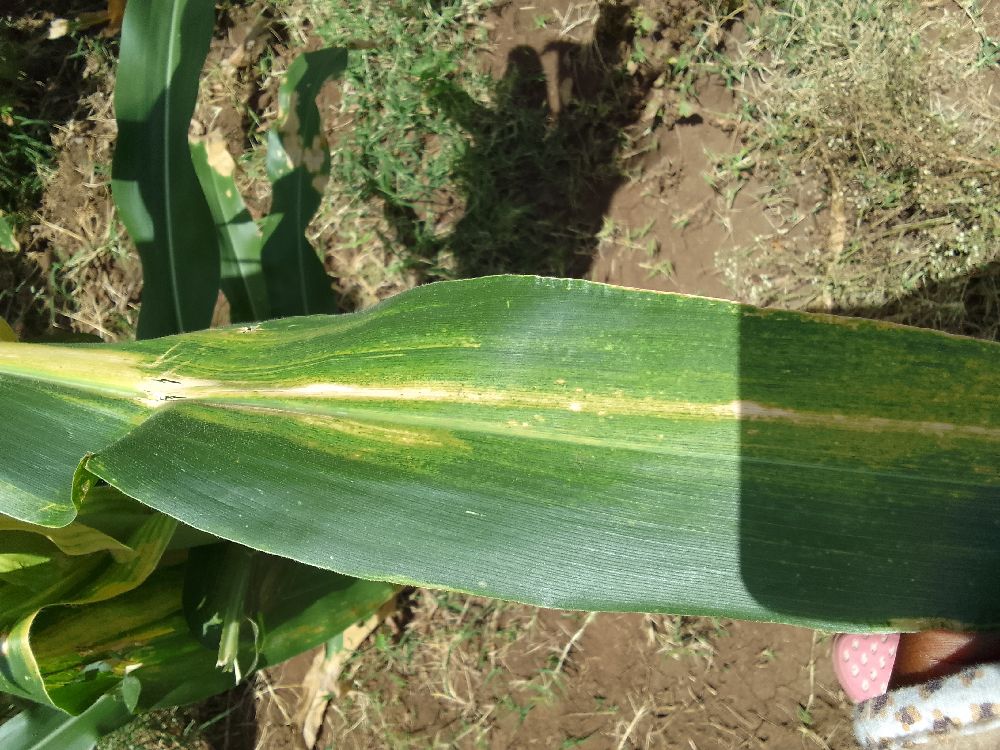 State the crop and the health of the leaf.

maize, maize lethal necrosis
